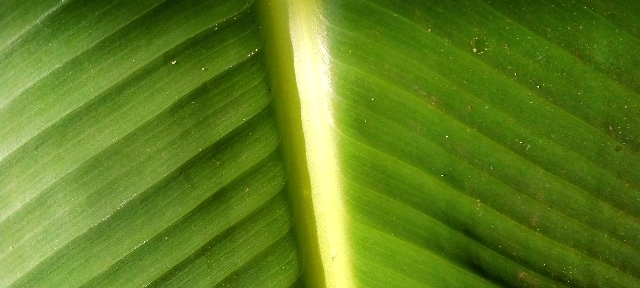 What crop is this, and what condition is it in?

banana, healthy
